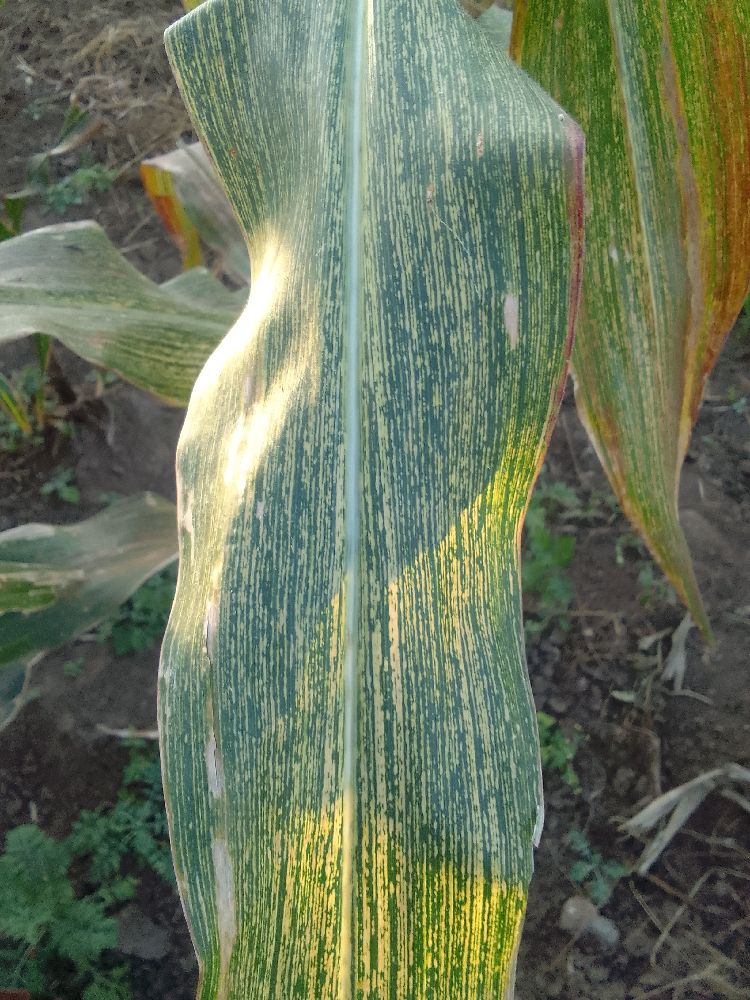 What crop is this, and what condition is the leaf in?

maize, maize streak virus
